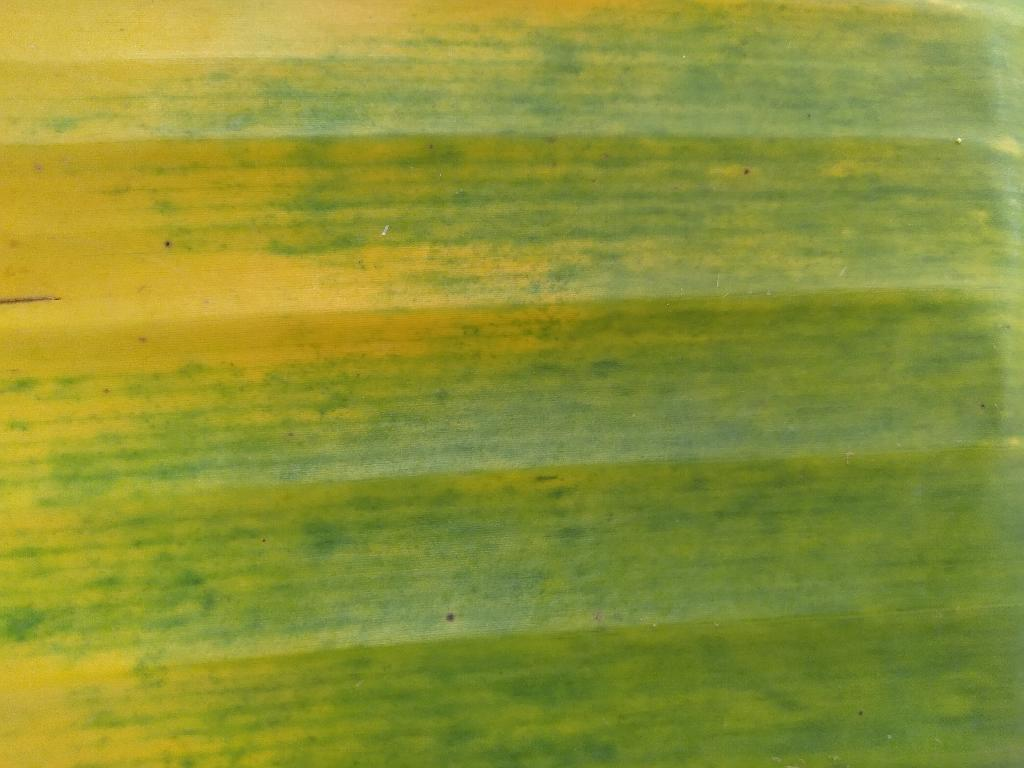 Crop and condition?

banana, fusarium wilt race 1
